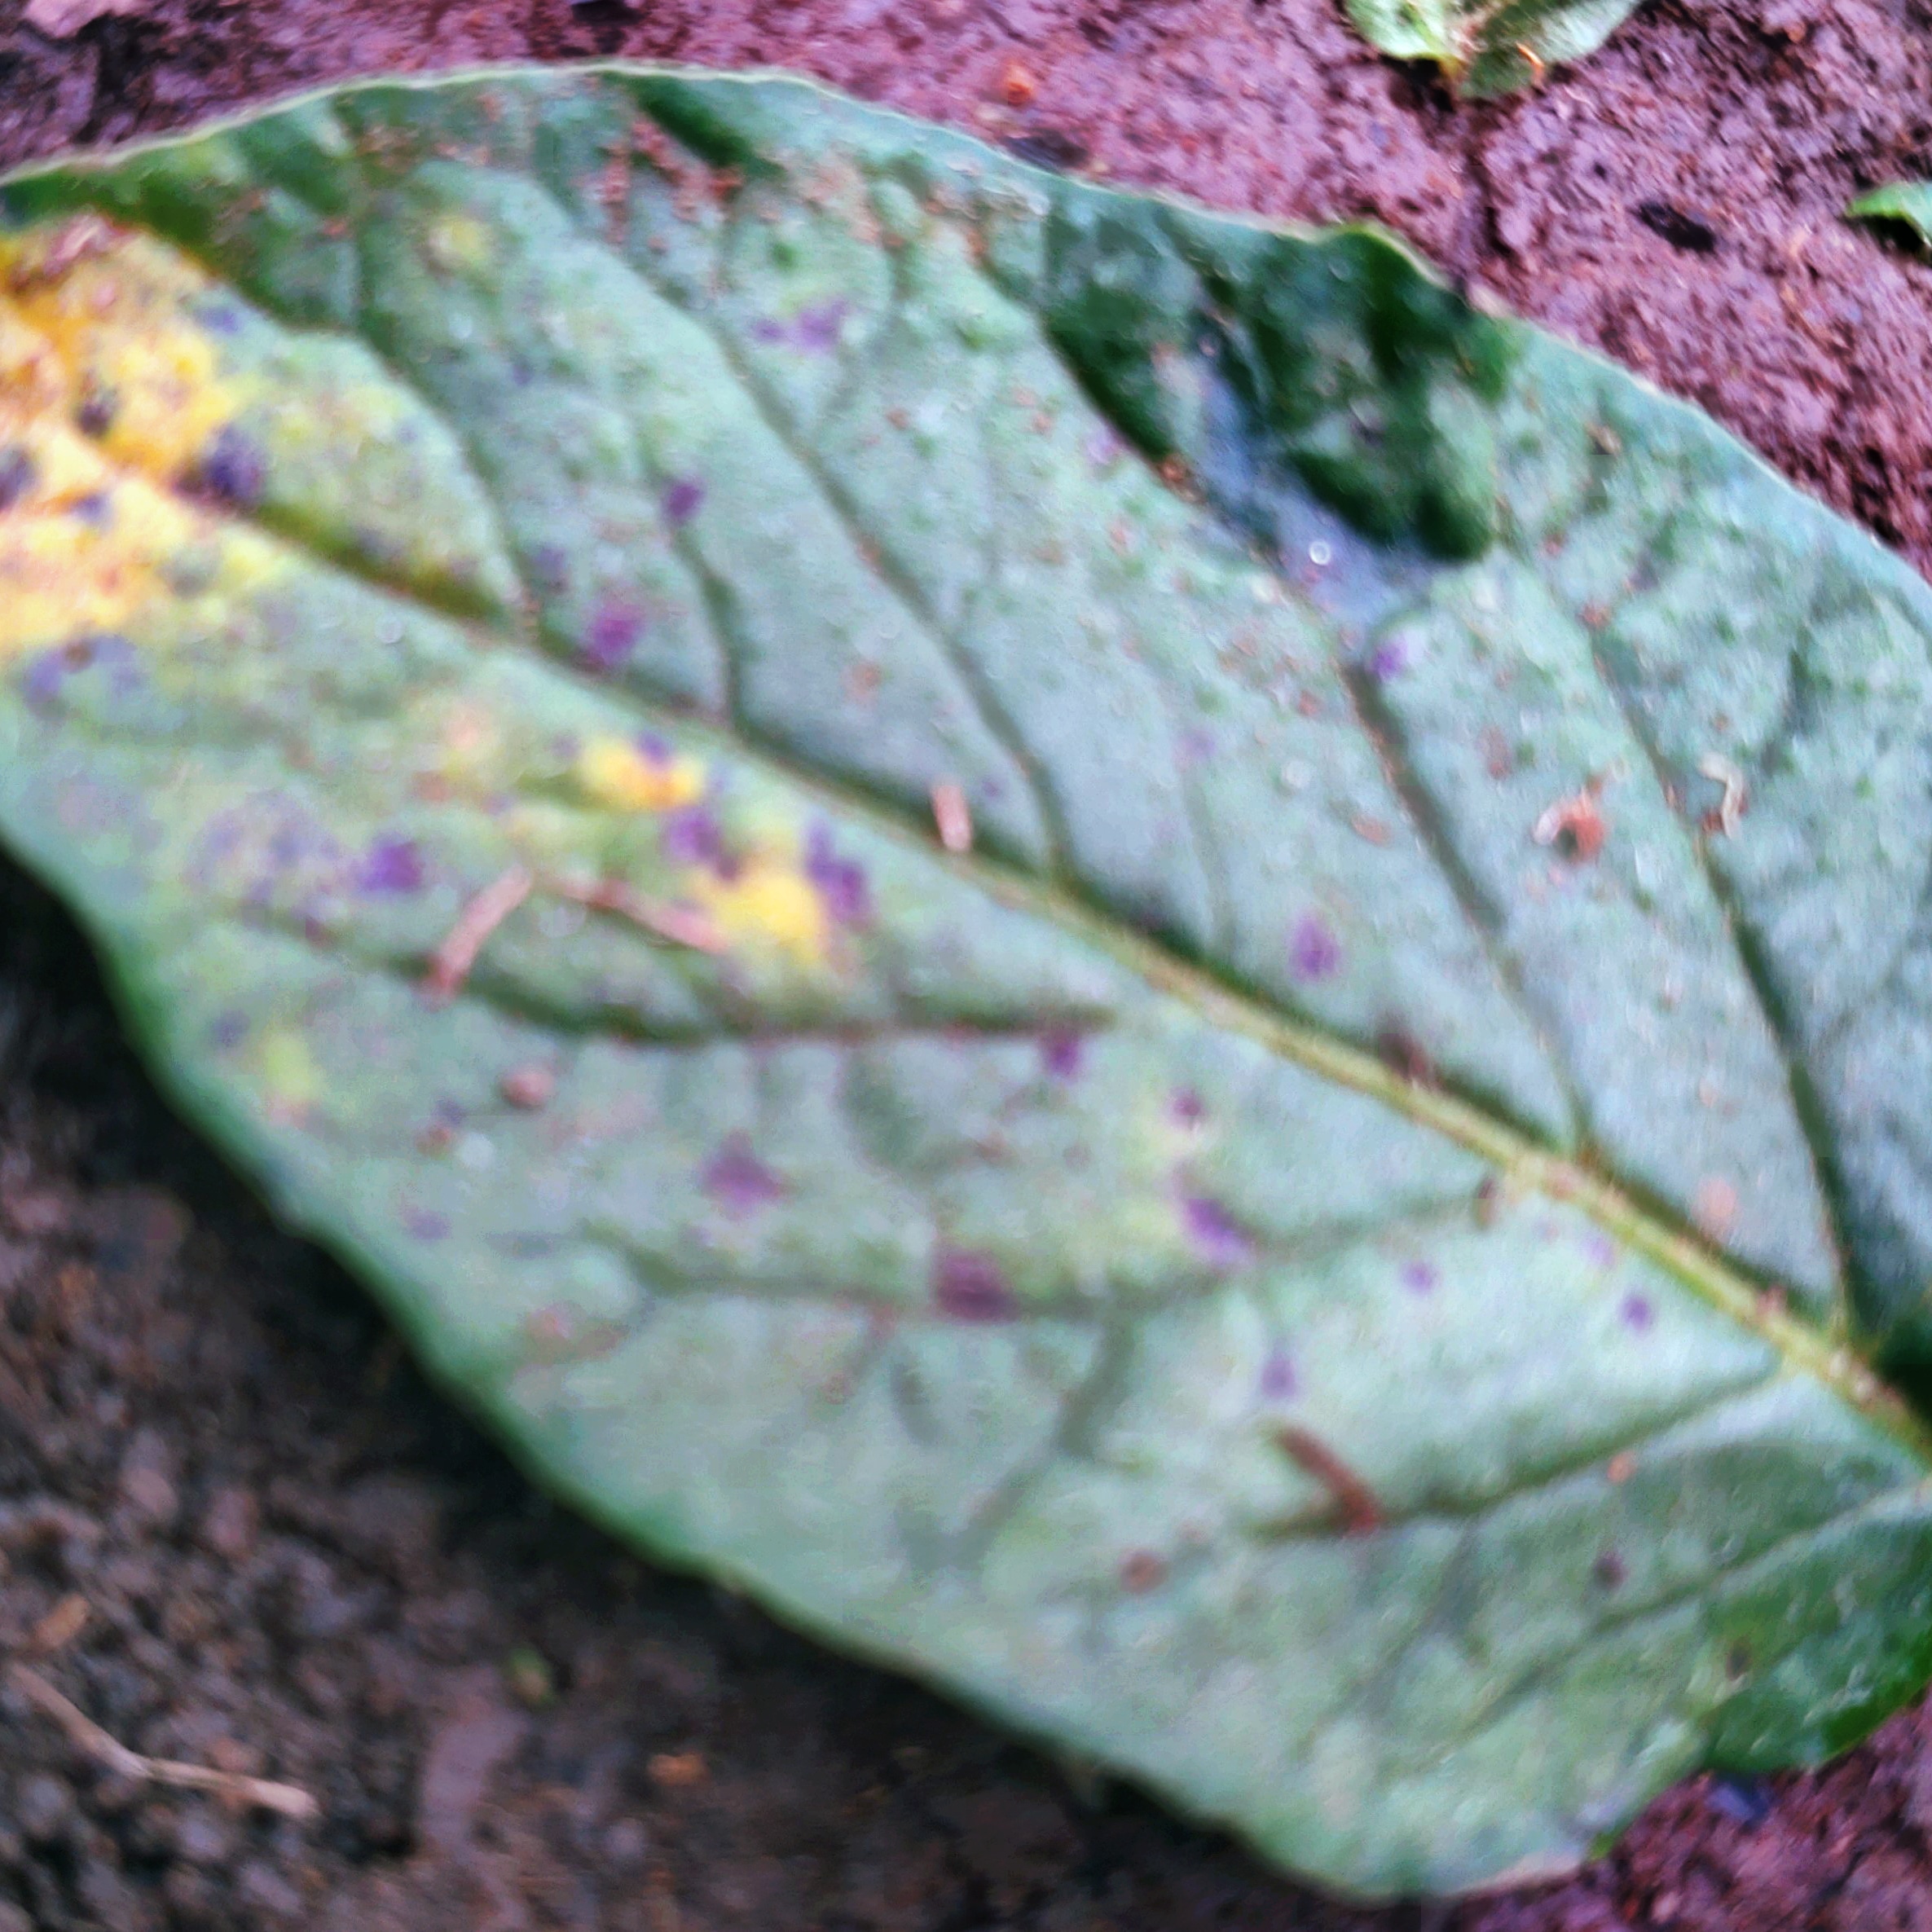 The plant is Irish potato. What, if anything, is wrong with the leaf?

late blight
